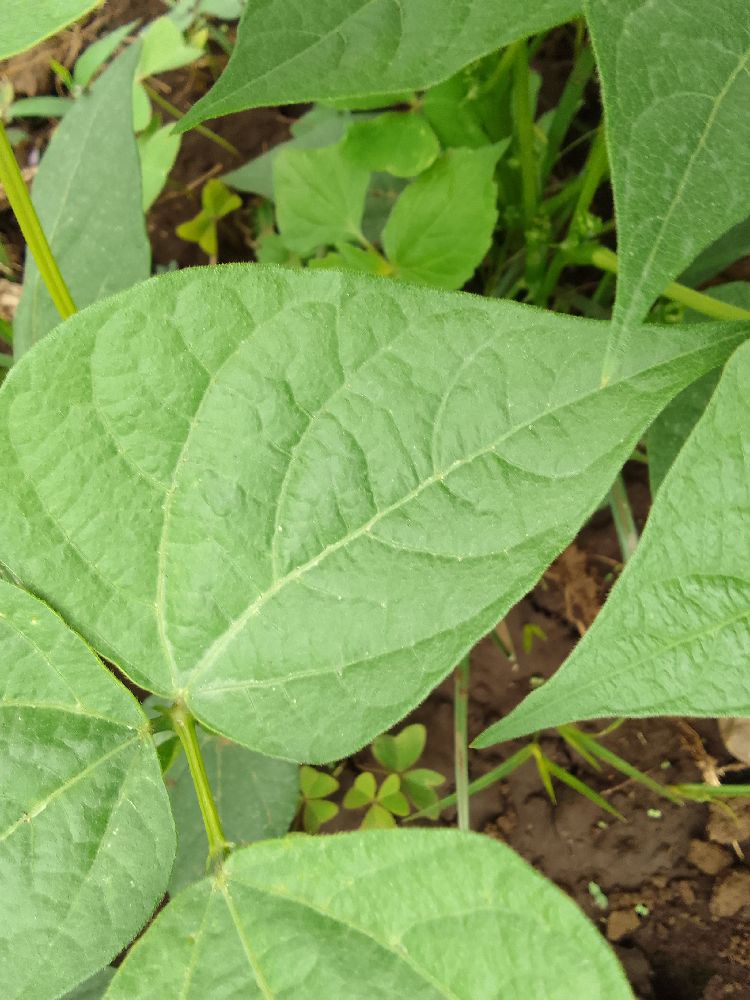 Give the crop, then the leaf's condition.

common bean, healthy
